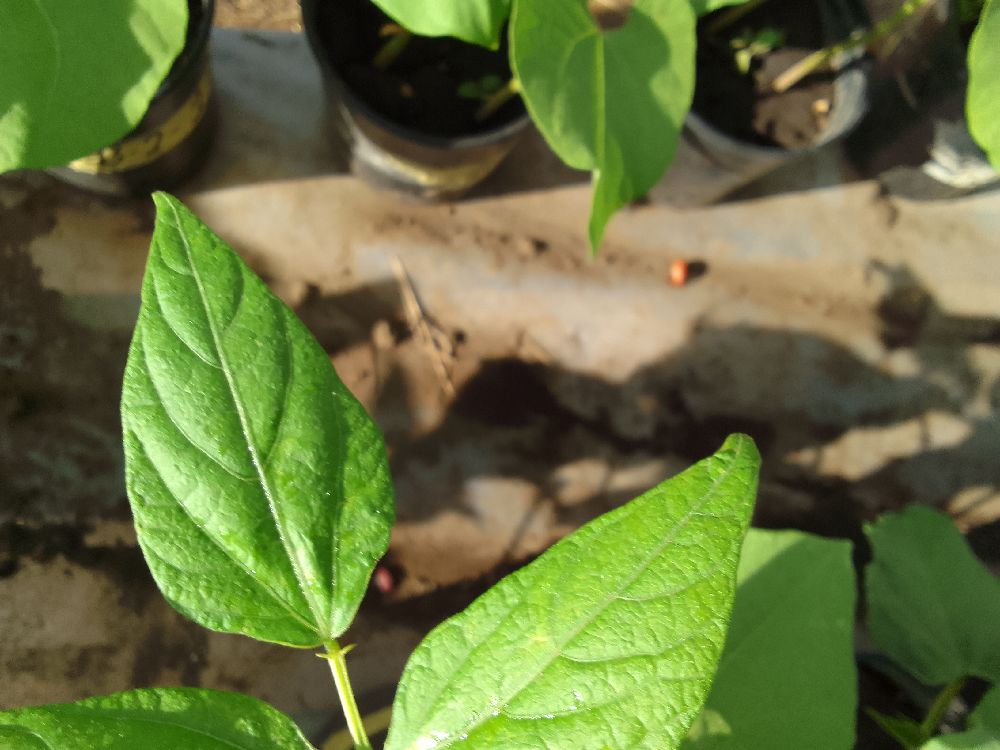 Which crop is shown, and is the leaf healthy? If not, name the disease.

common bean, healthy
